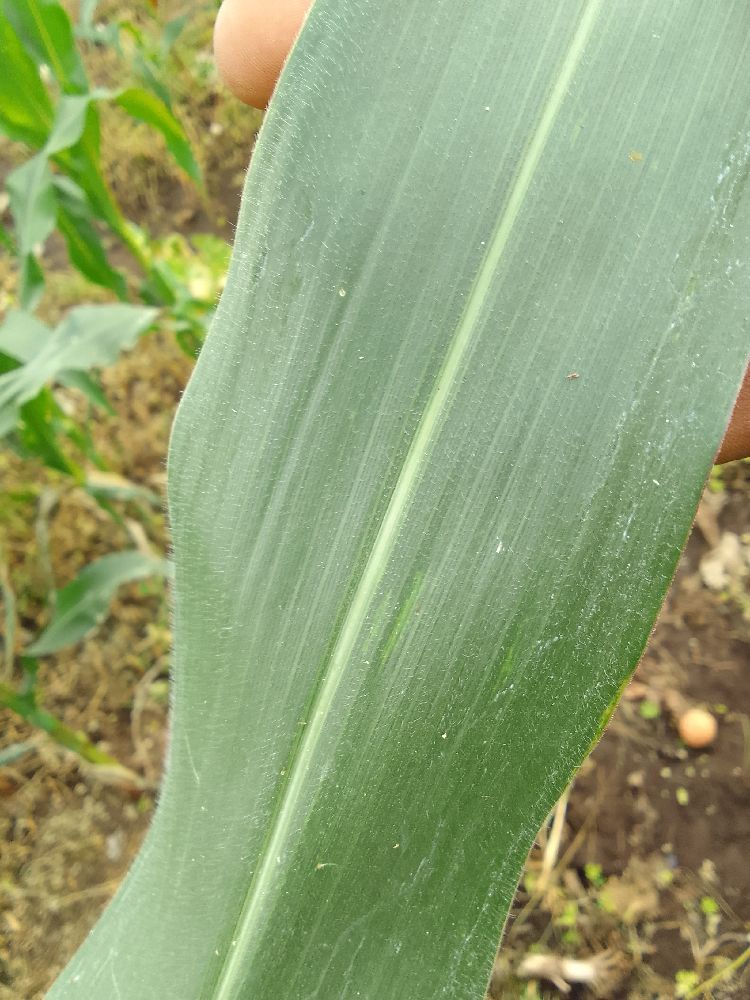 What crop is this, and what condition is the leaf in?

maize, healthy
